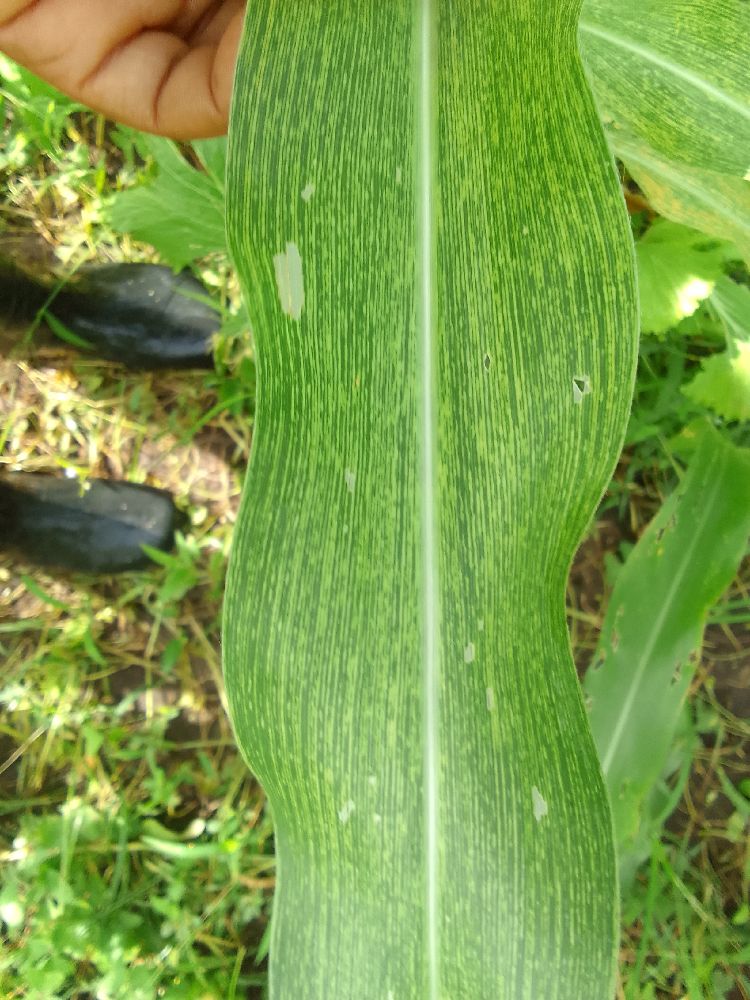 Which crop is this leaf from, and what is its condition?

maize, maize streak virus
